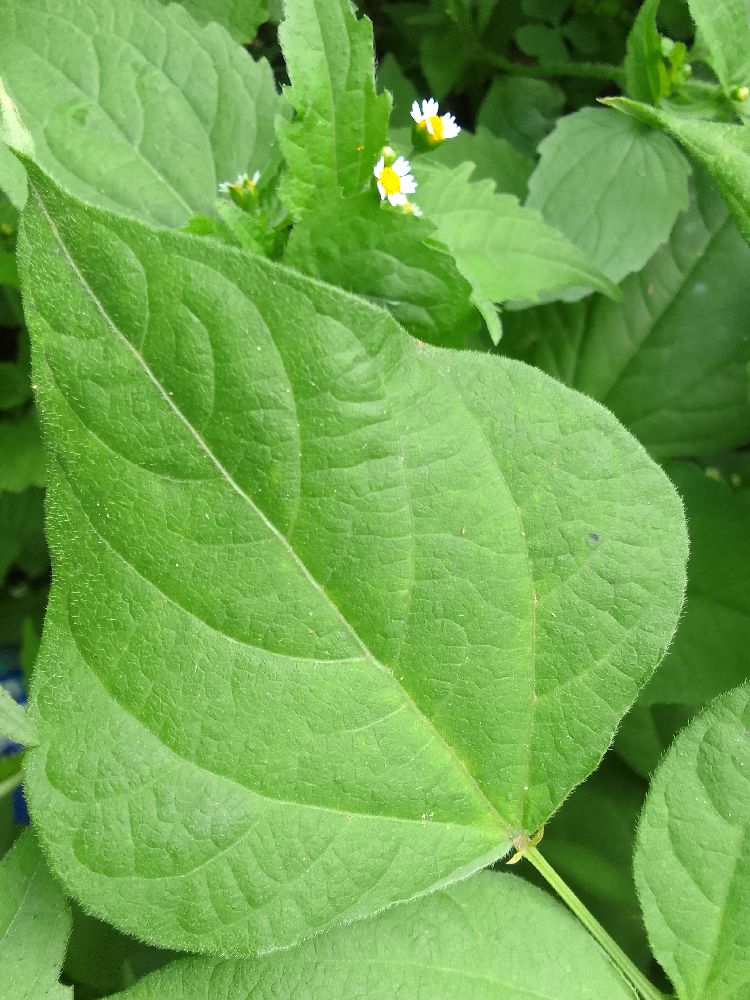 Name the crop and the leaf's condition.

common bean, healthy
